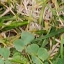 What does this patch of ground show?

unstructured weed
